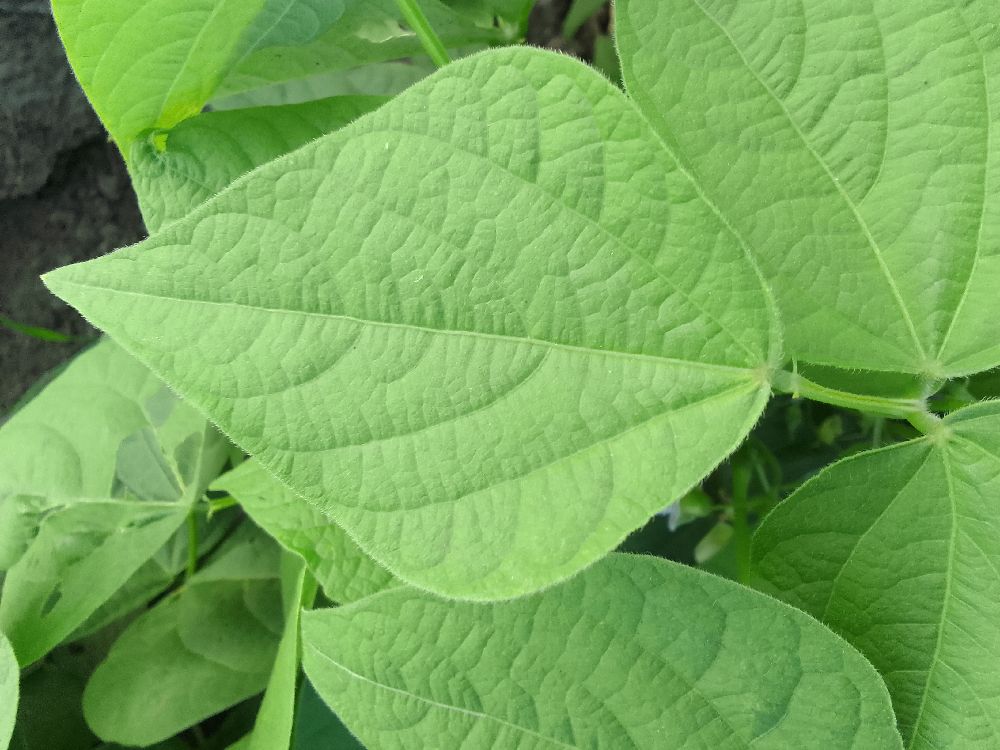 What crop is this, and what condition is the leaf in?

common bean, healthy
